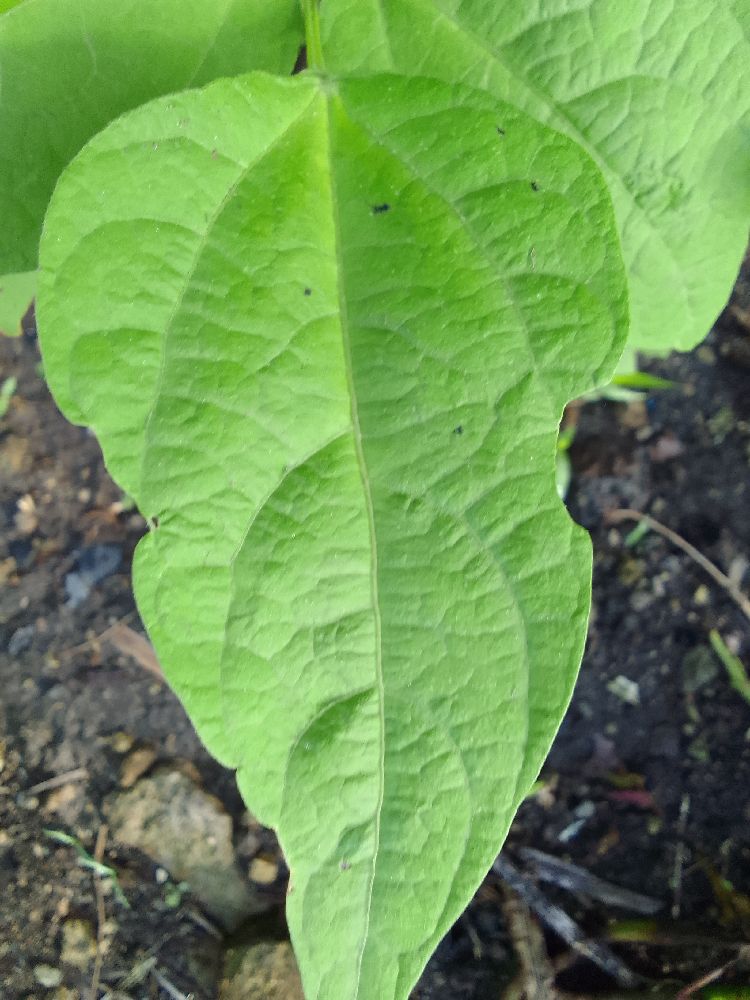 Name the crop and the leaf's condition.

common bean, healthy
